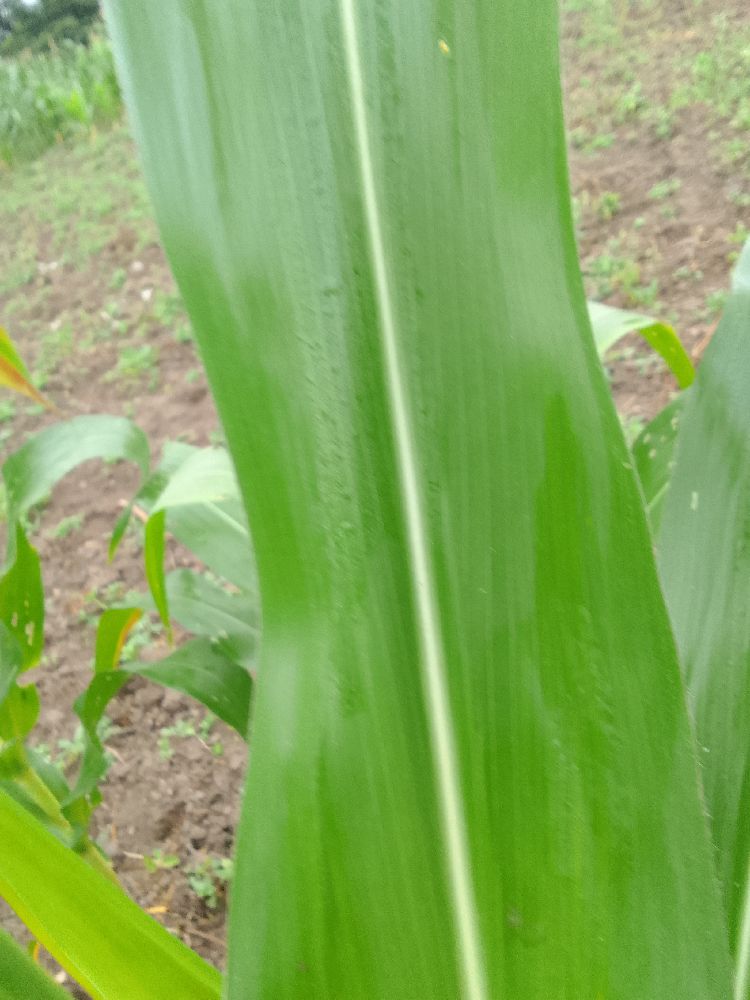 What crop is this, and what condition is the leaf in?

maize, healthy
